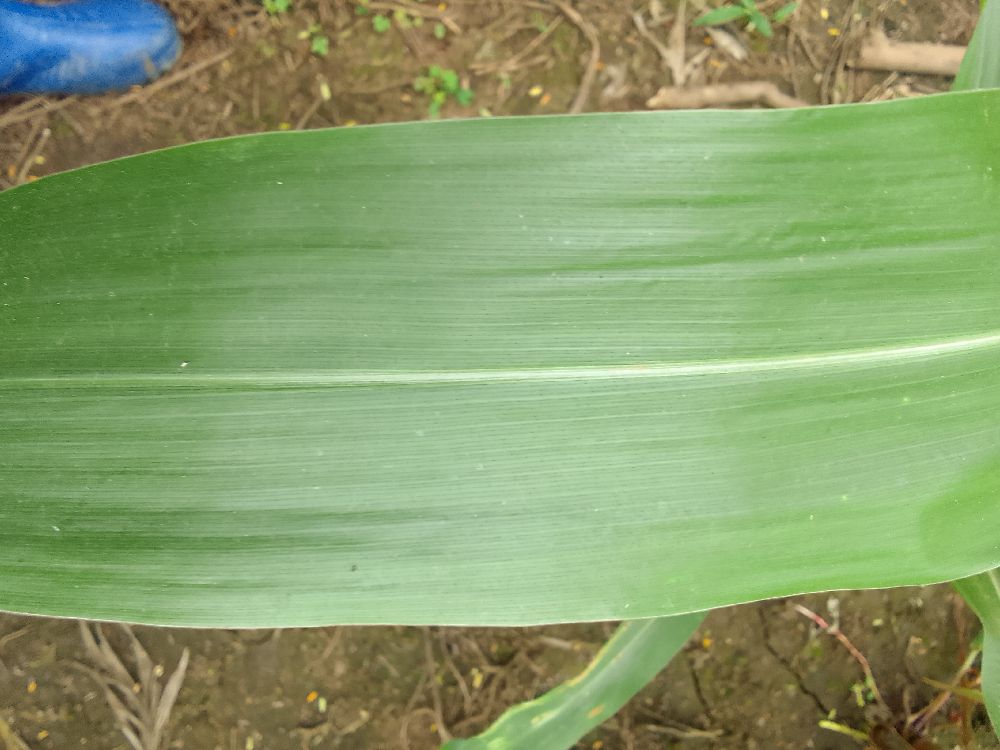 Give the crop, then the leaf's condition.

maize, healthy
